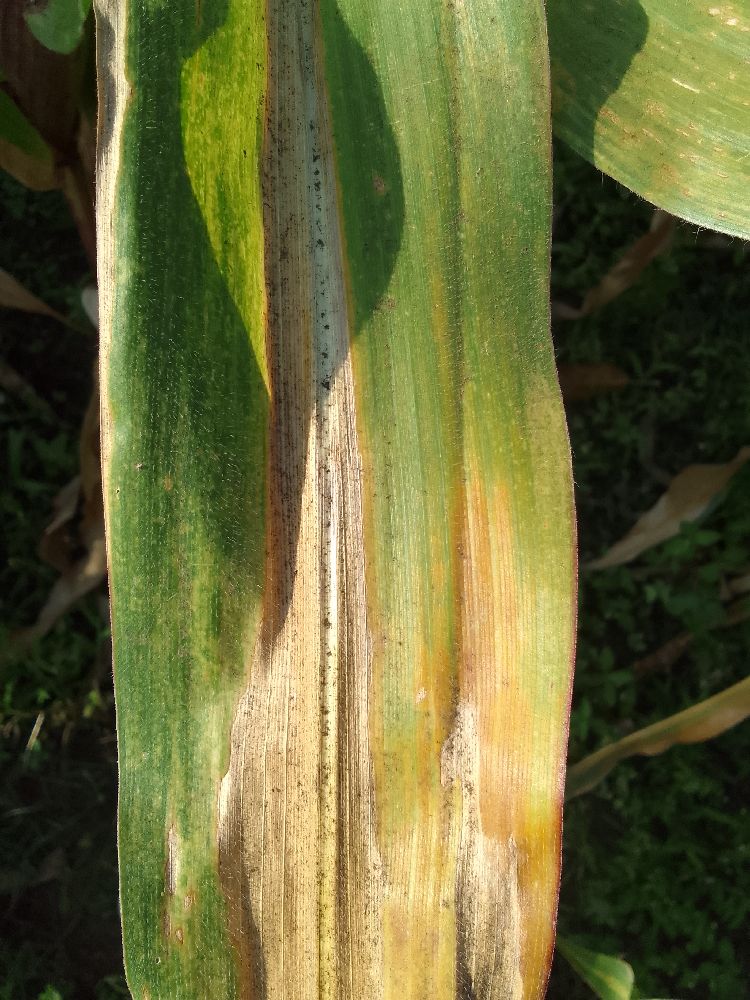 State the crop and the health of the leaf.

maize, maize lethal necrosis
